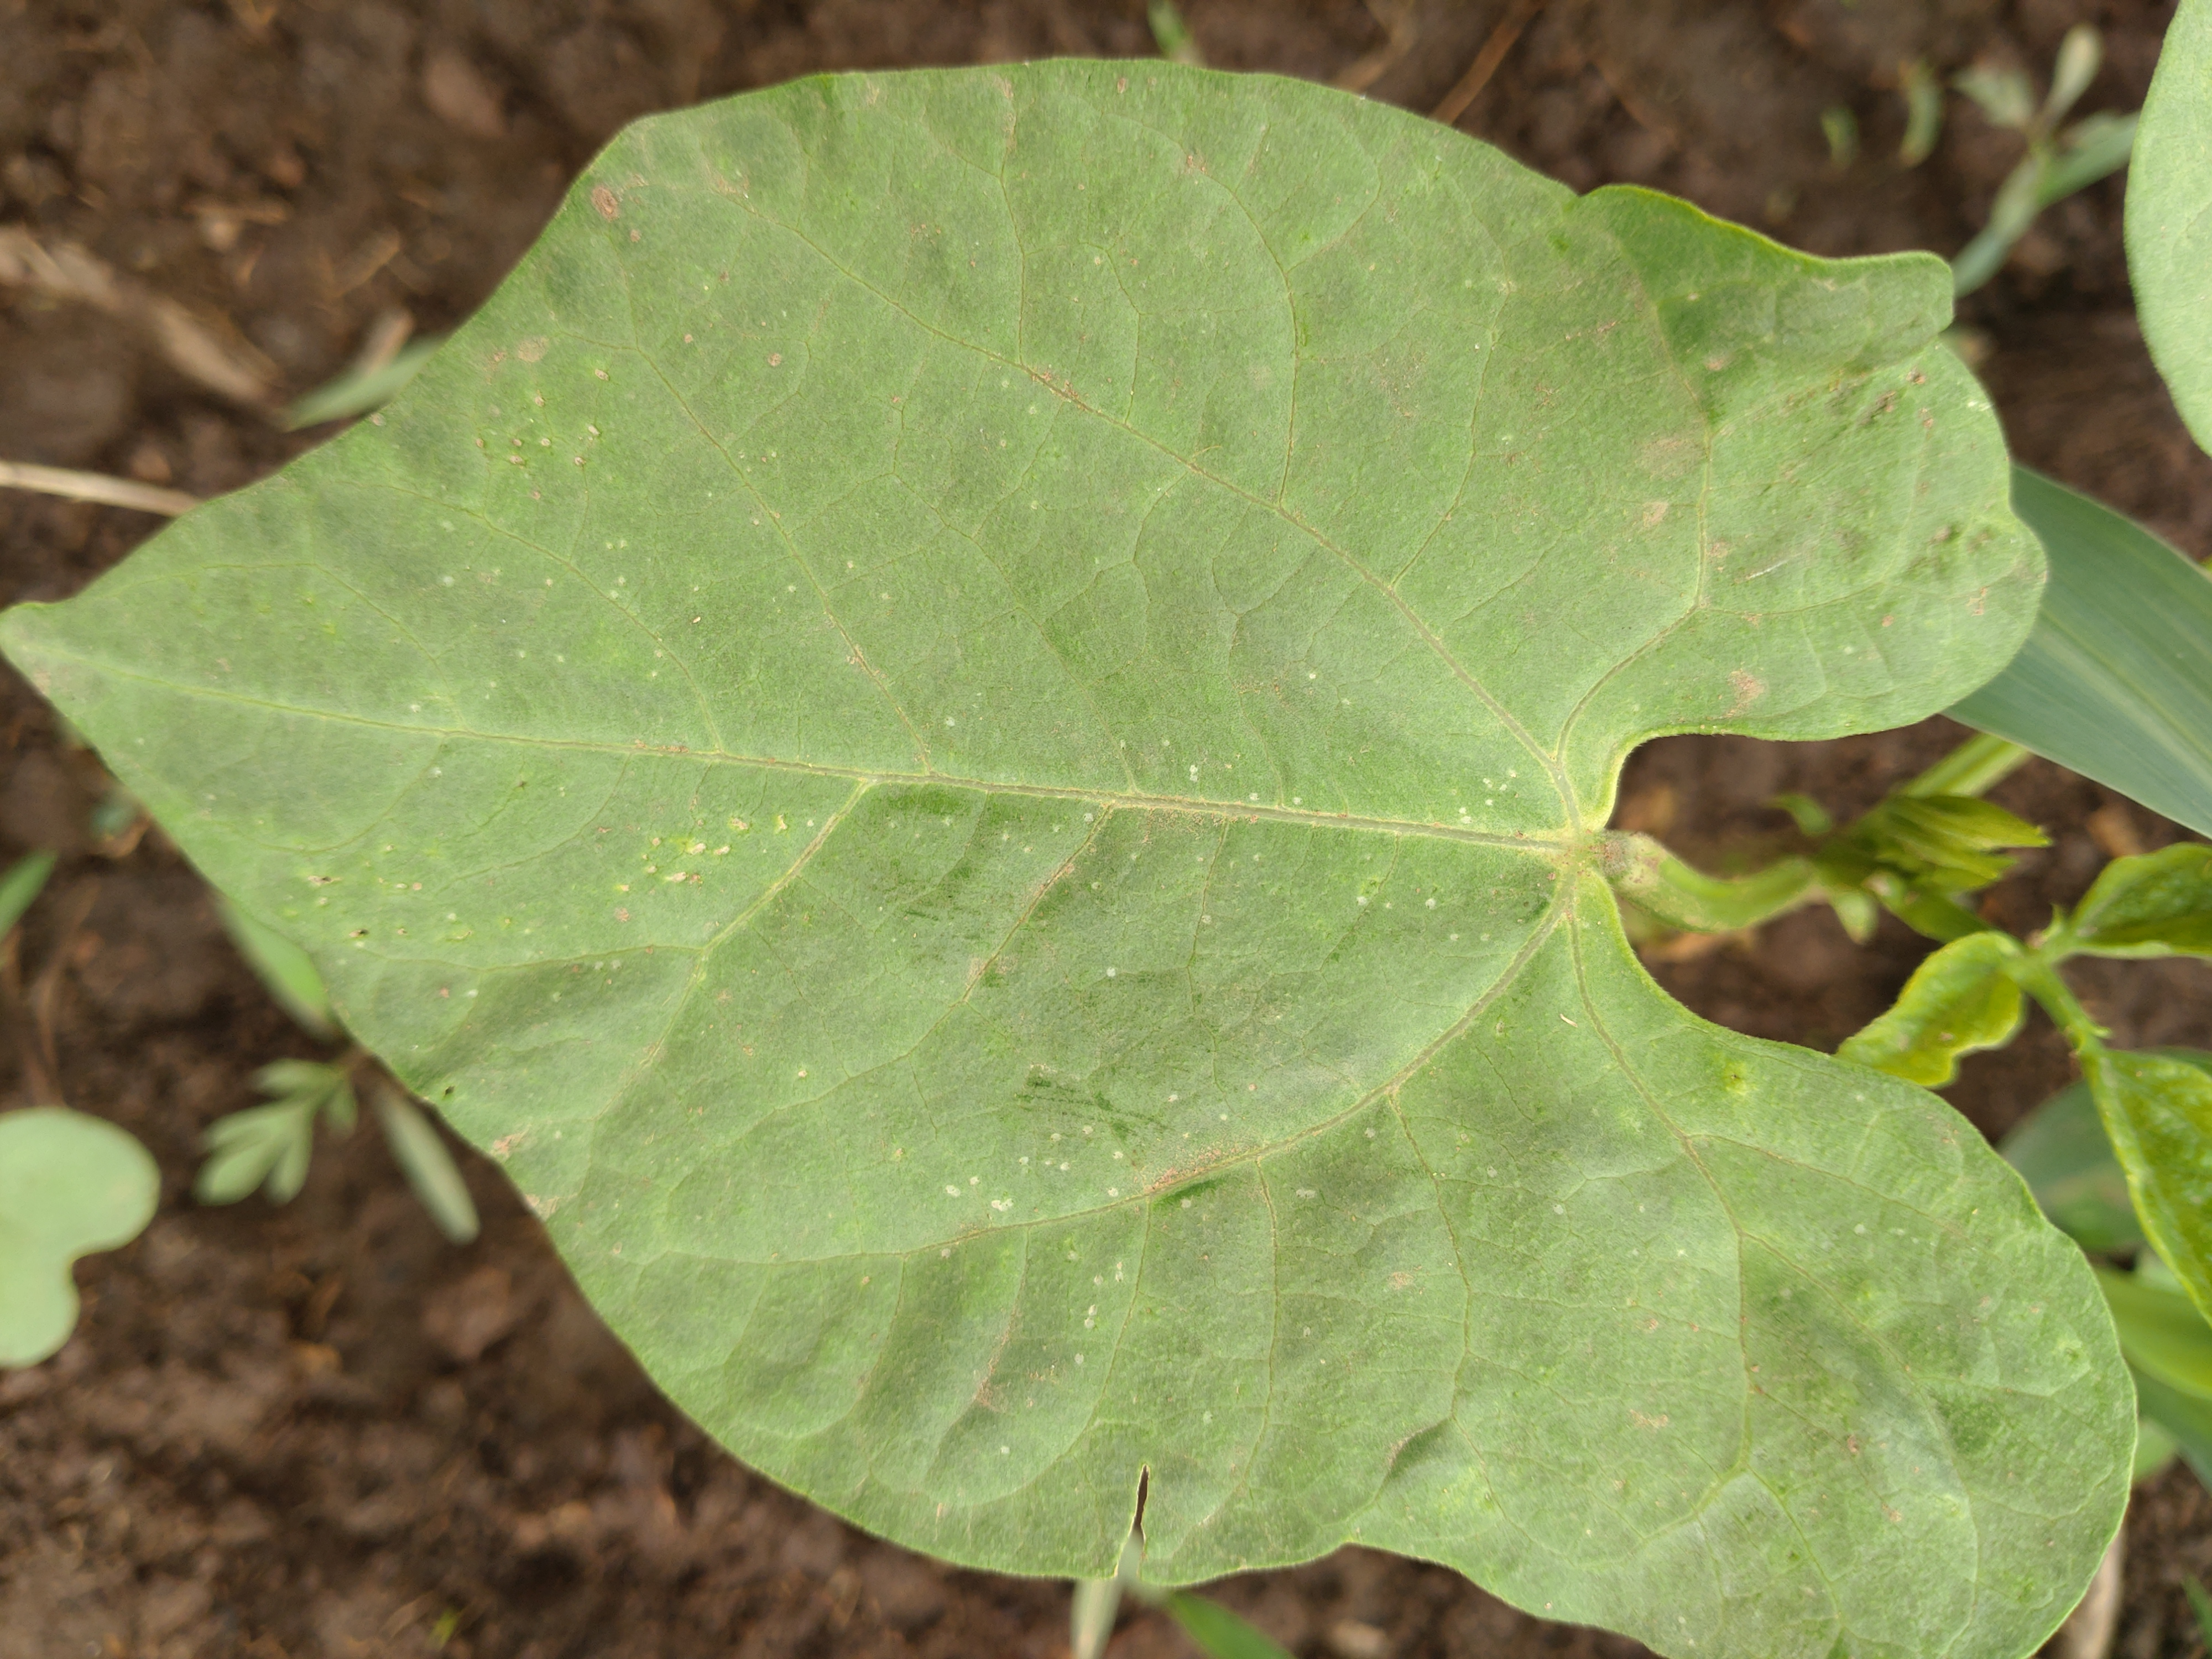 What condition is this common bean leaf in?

healthy
